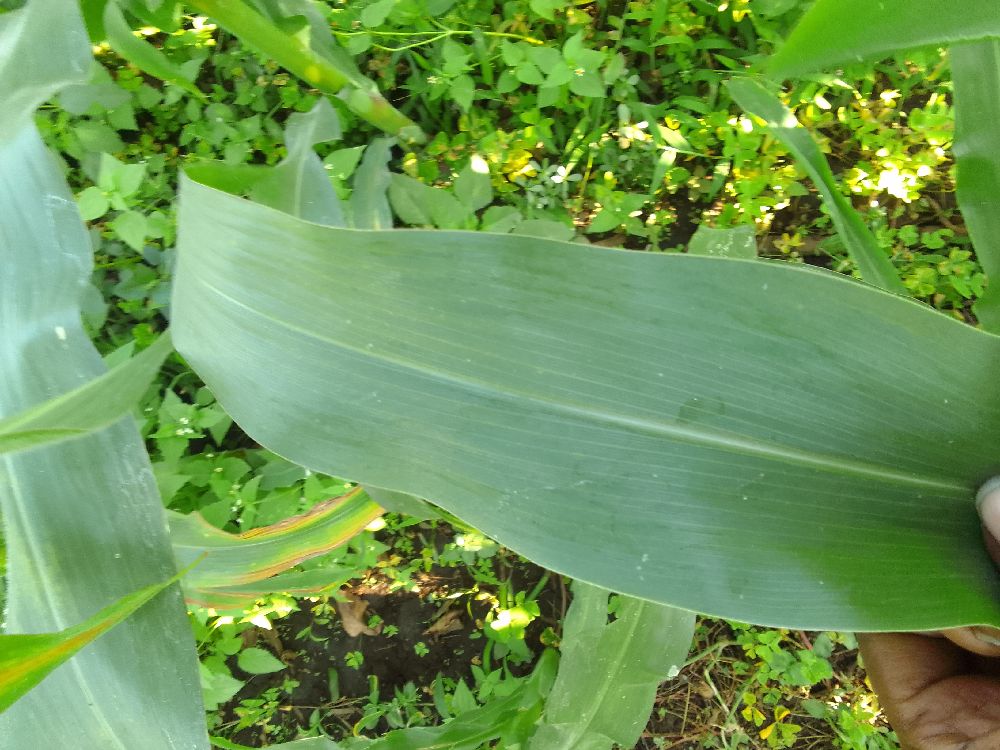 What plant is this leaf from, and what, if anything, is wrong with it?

maize, healthy
